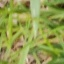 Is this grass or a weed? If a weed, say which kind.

grass
